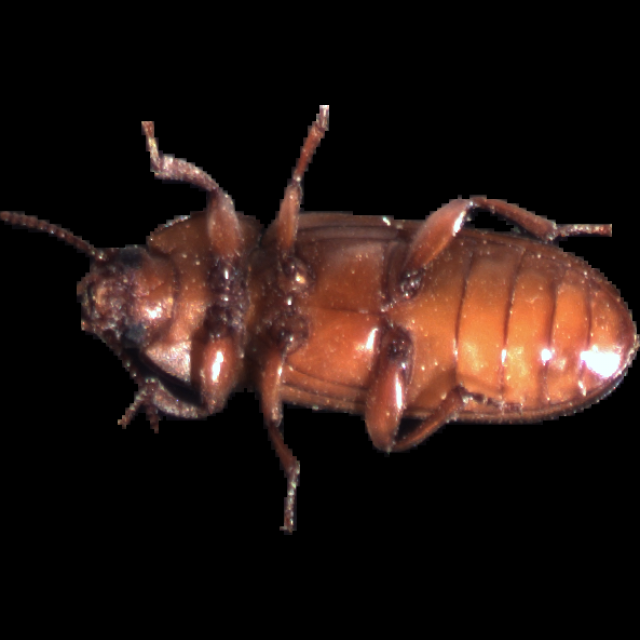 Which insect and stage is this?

mealworm beetle
